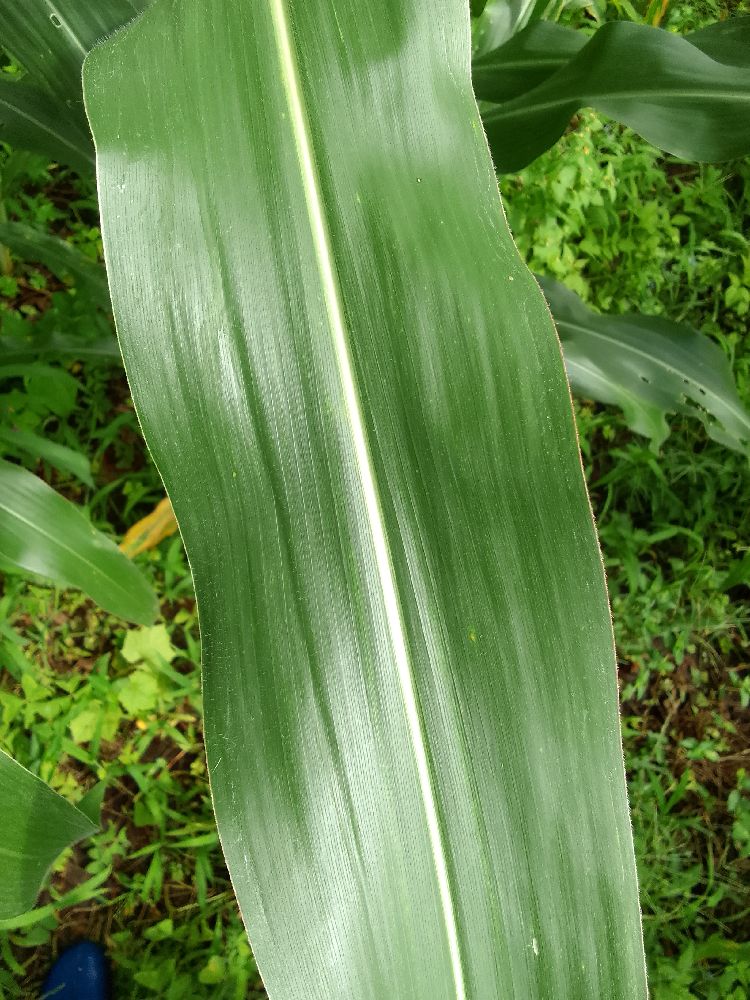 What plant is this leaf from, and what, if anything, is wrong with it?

maize, healthy
